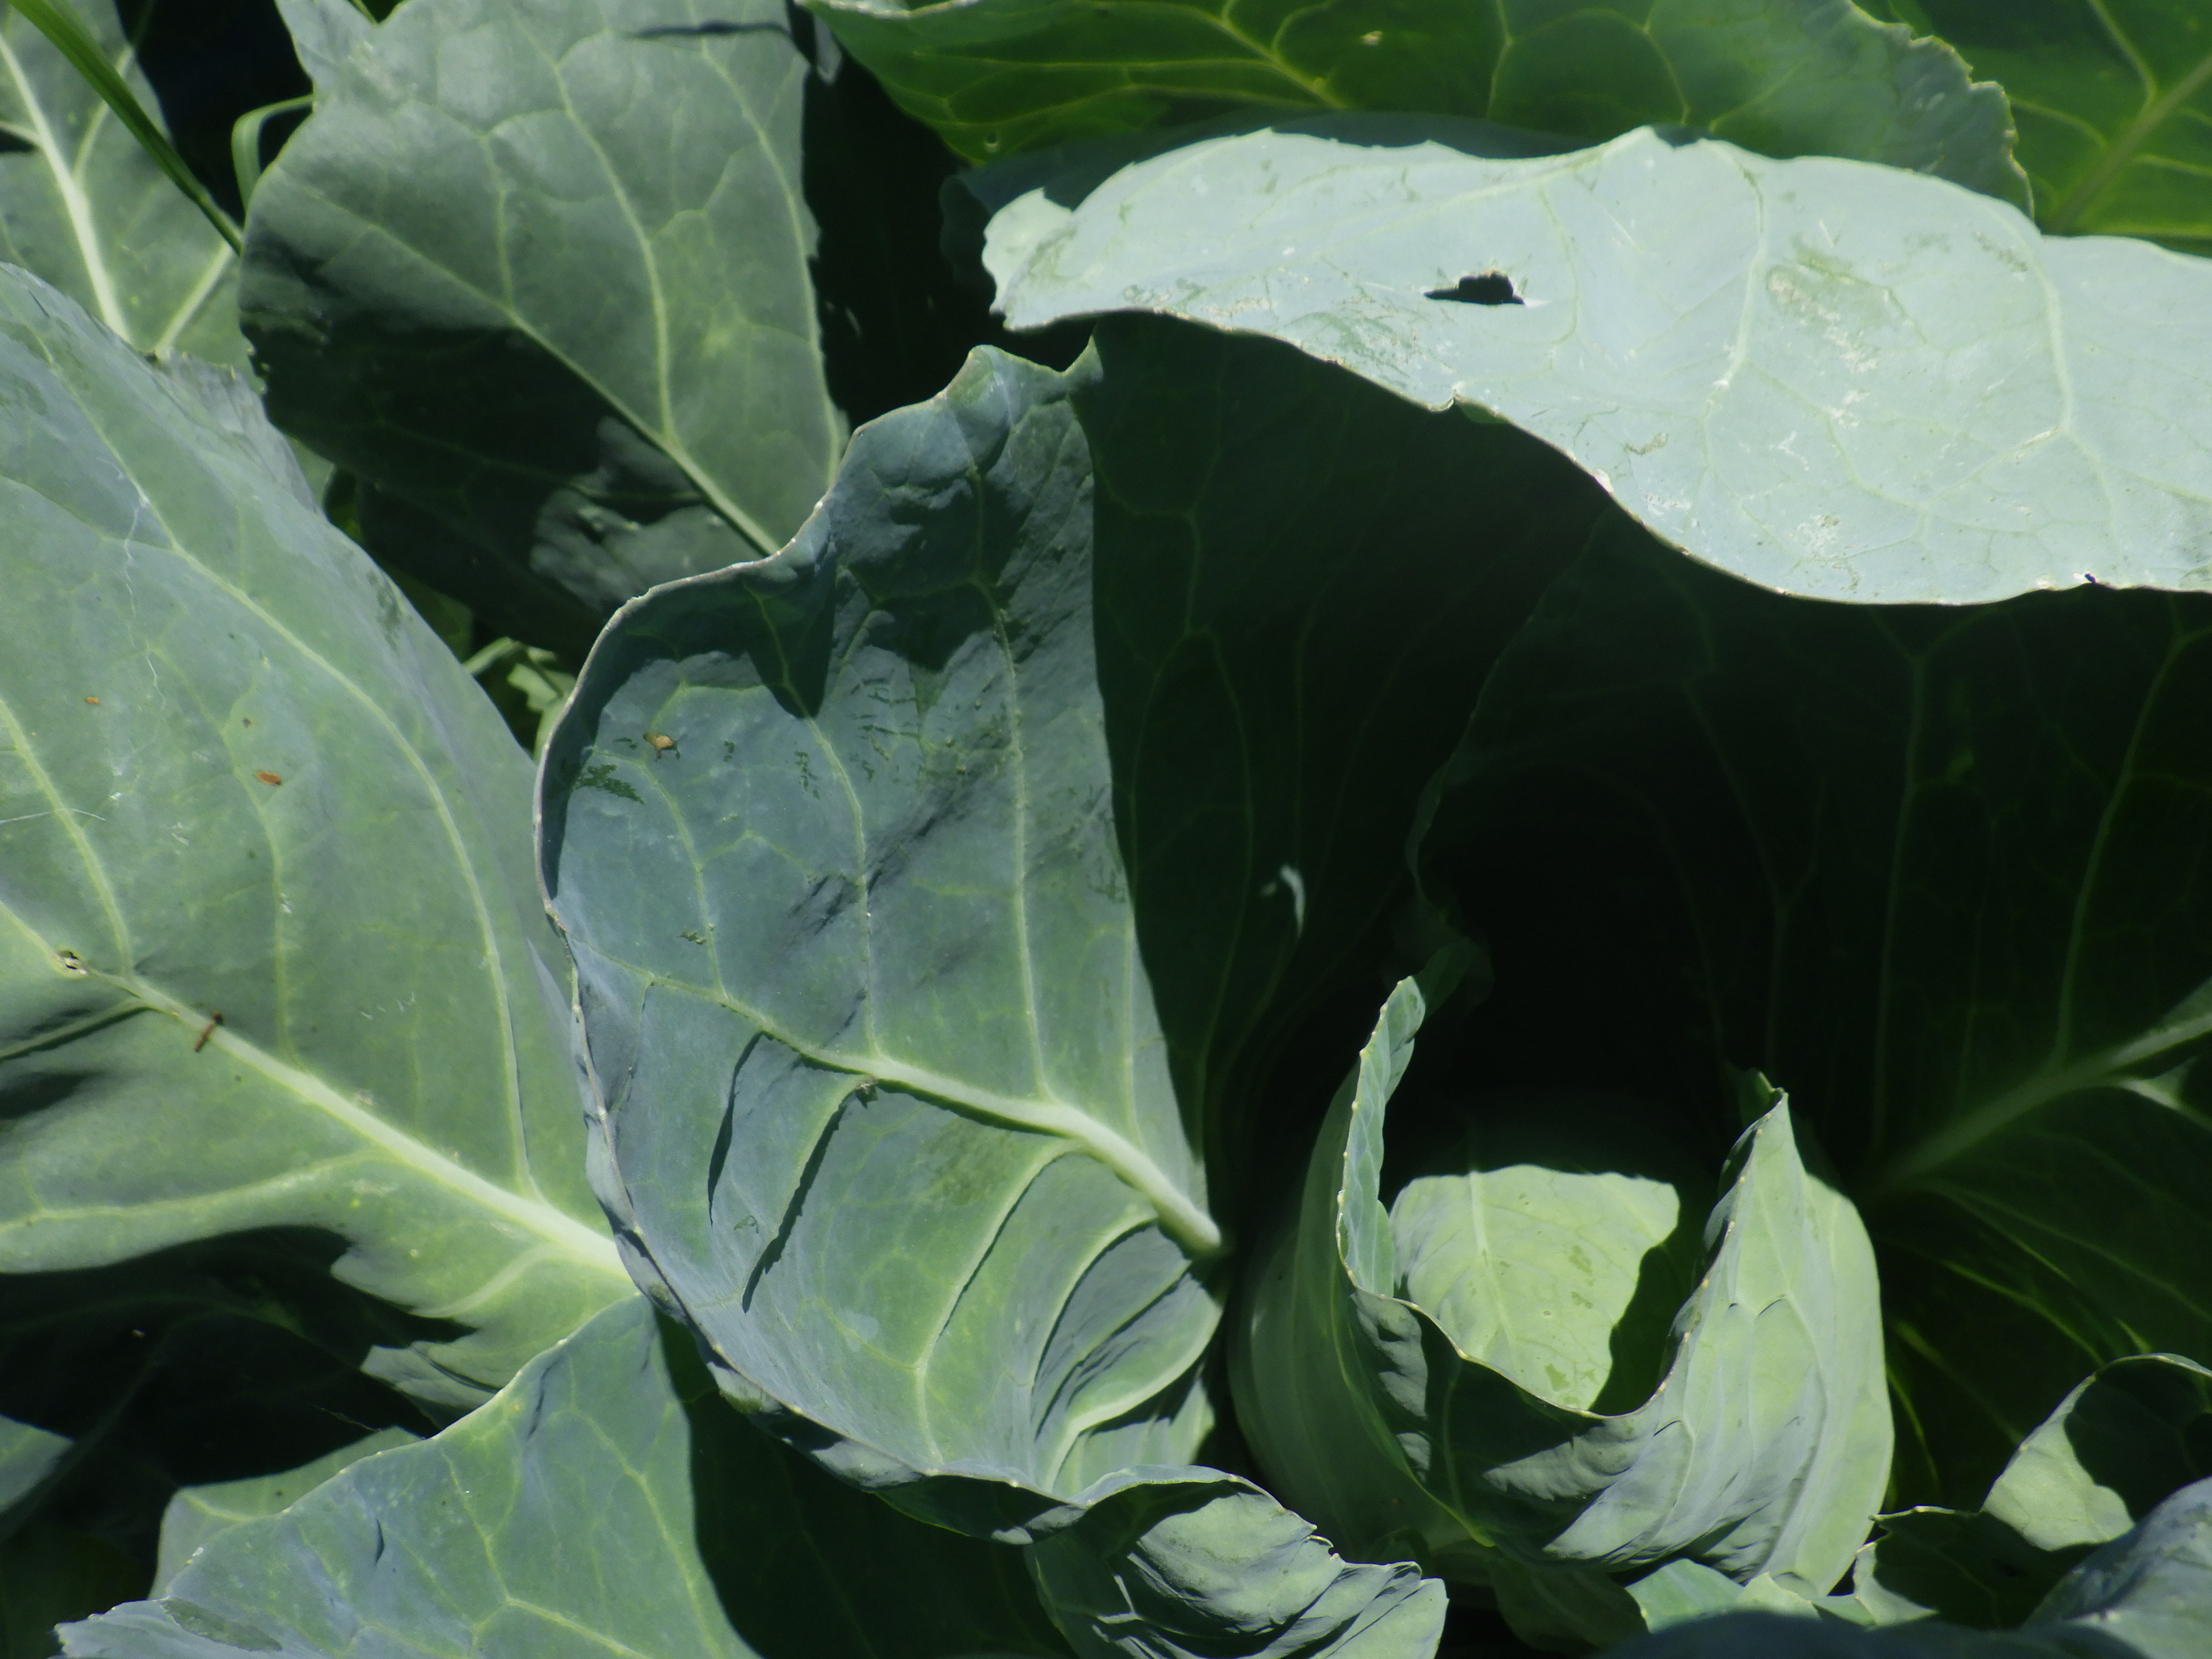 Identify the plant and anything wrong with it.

cabbage, phytophagous
